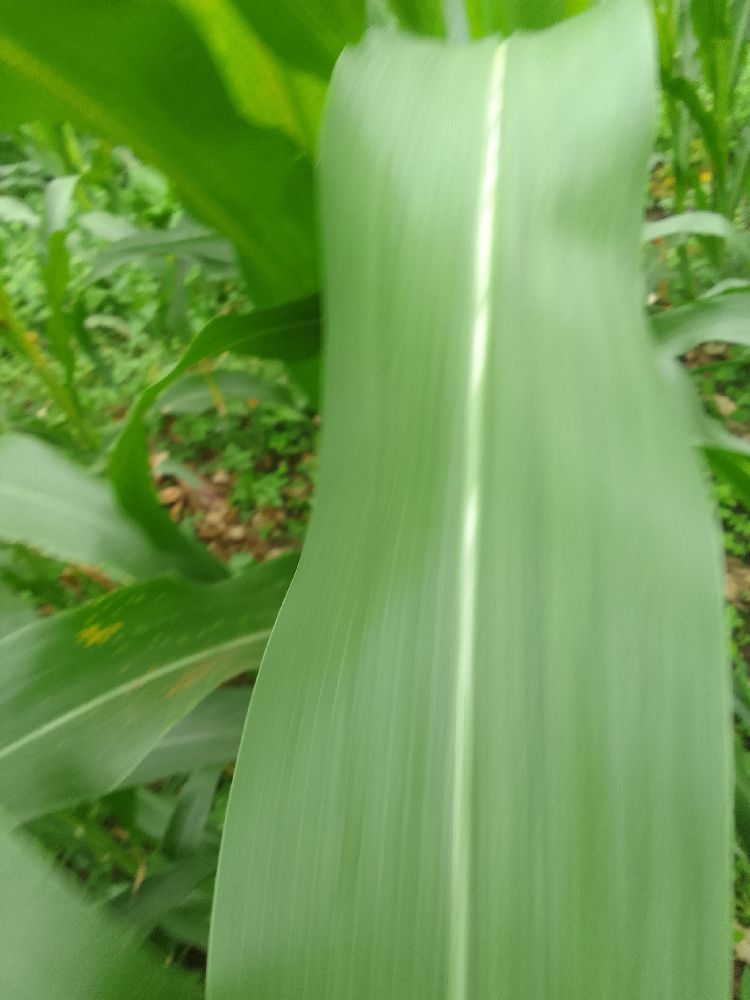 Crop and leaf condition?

maize, healthy
